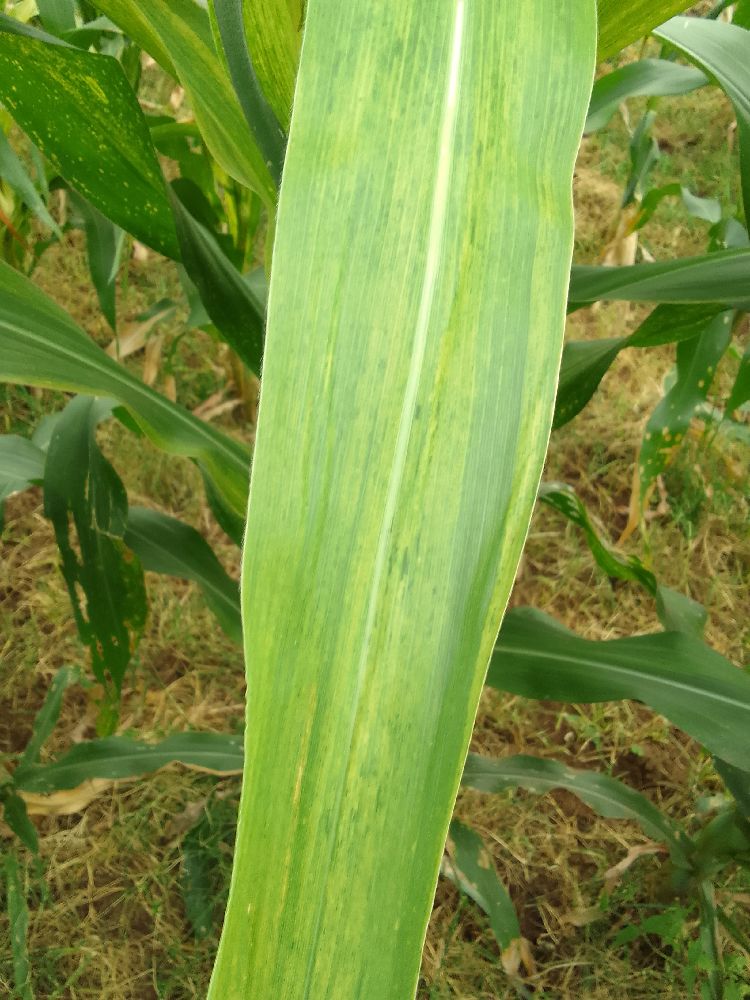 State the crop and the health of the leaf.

maize, maize lethal necrosis
